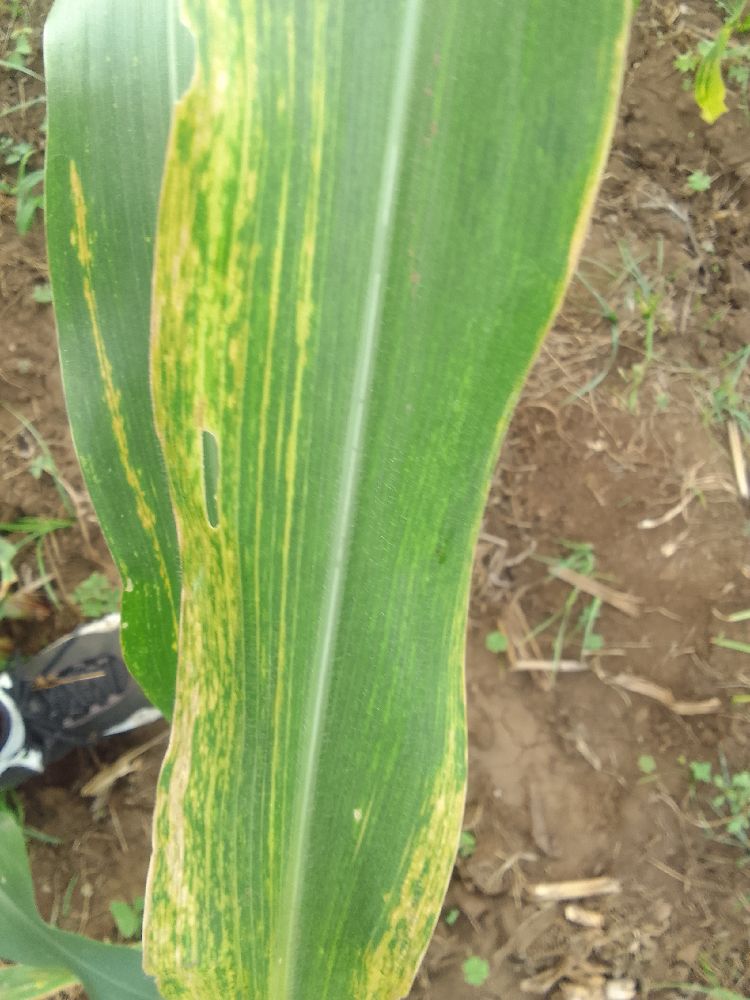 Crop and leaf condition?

maize, maize lethal necrosis
